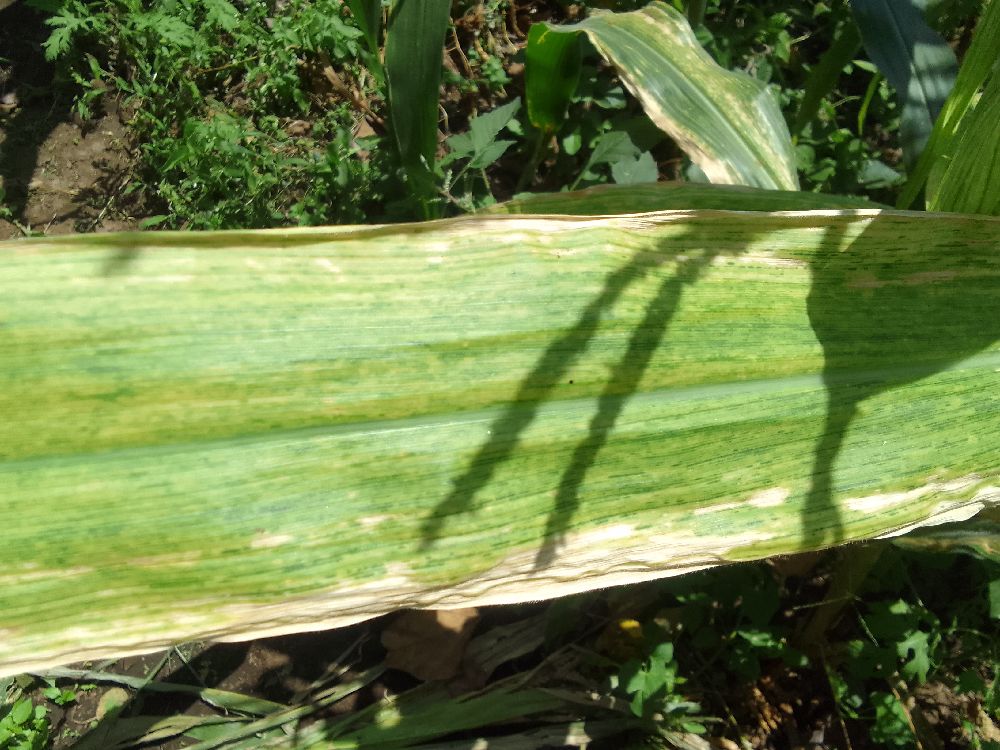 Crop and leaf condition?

maize, maize lethal necrosis
